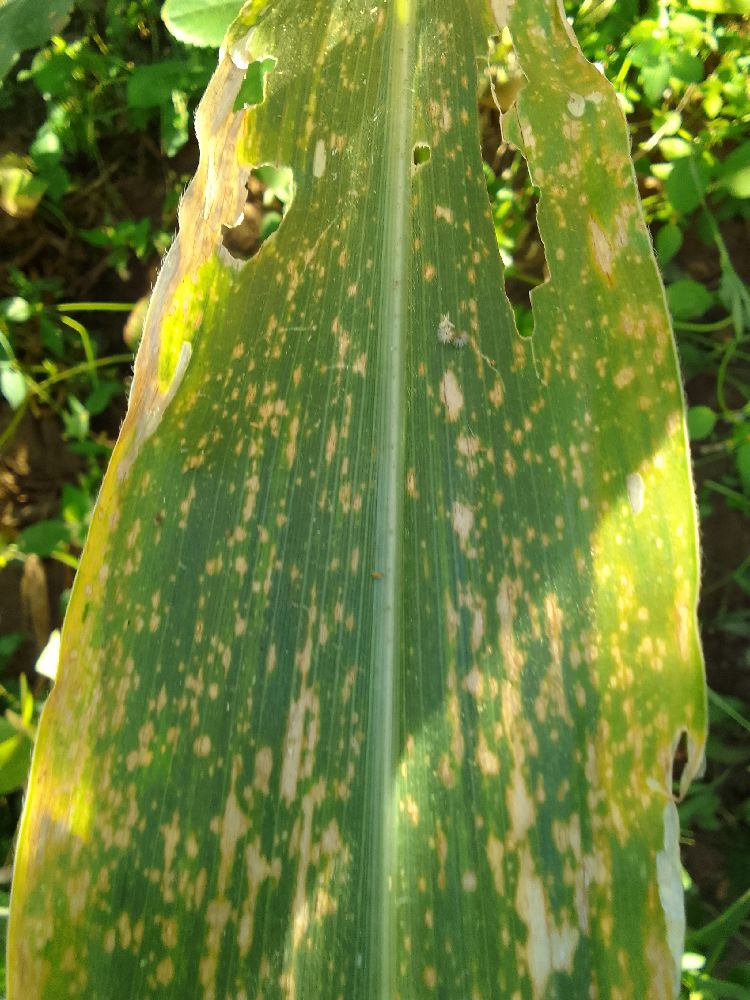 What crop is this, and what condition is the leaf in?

maize, maize lethal necrosis
